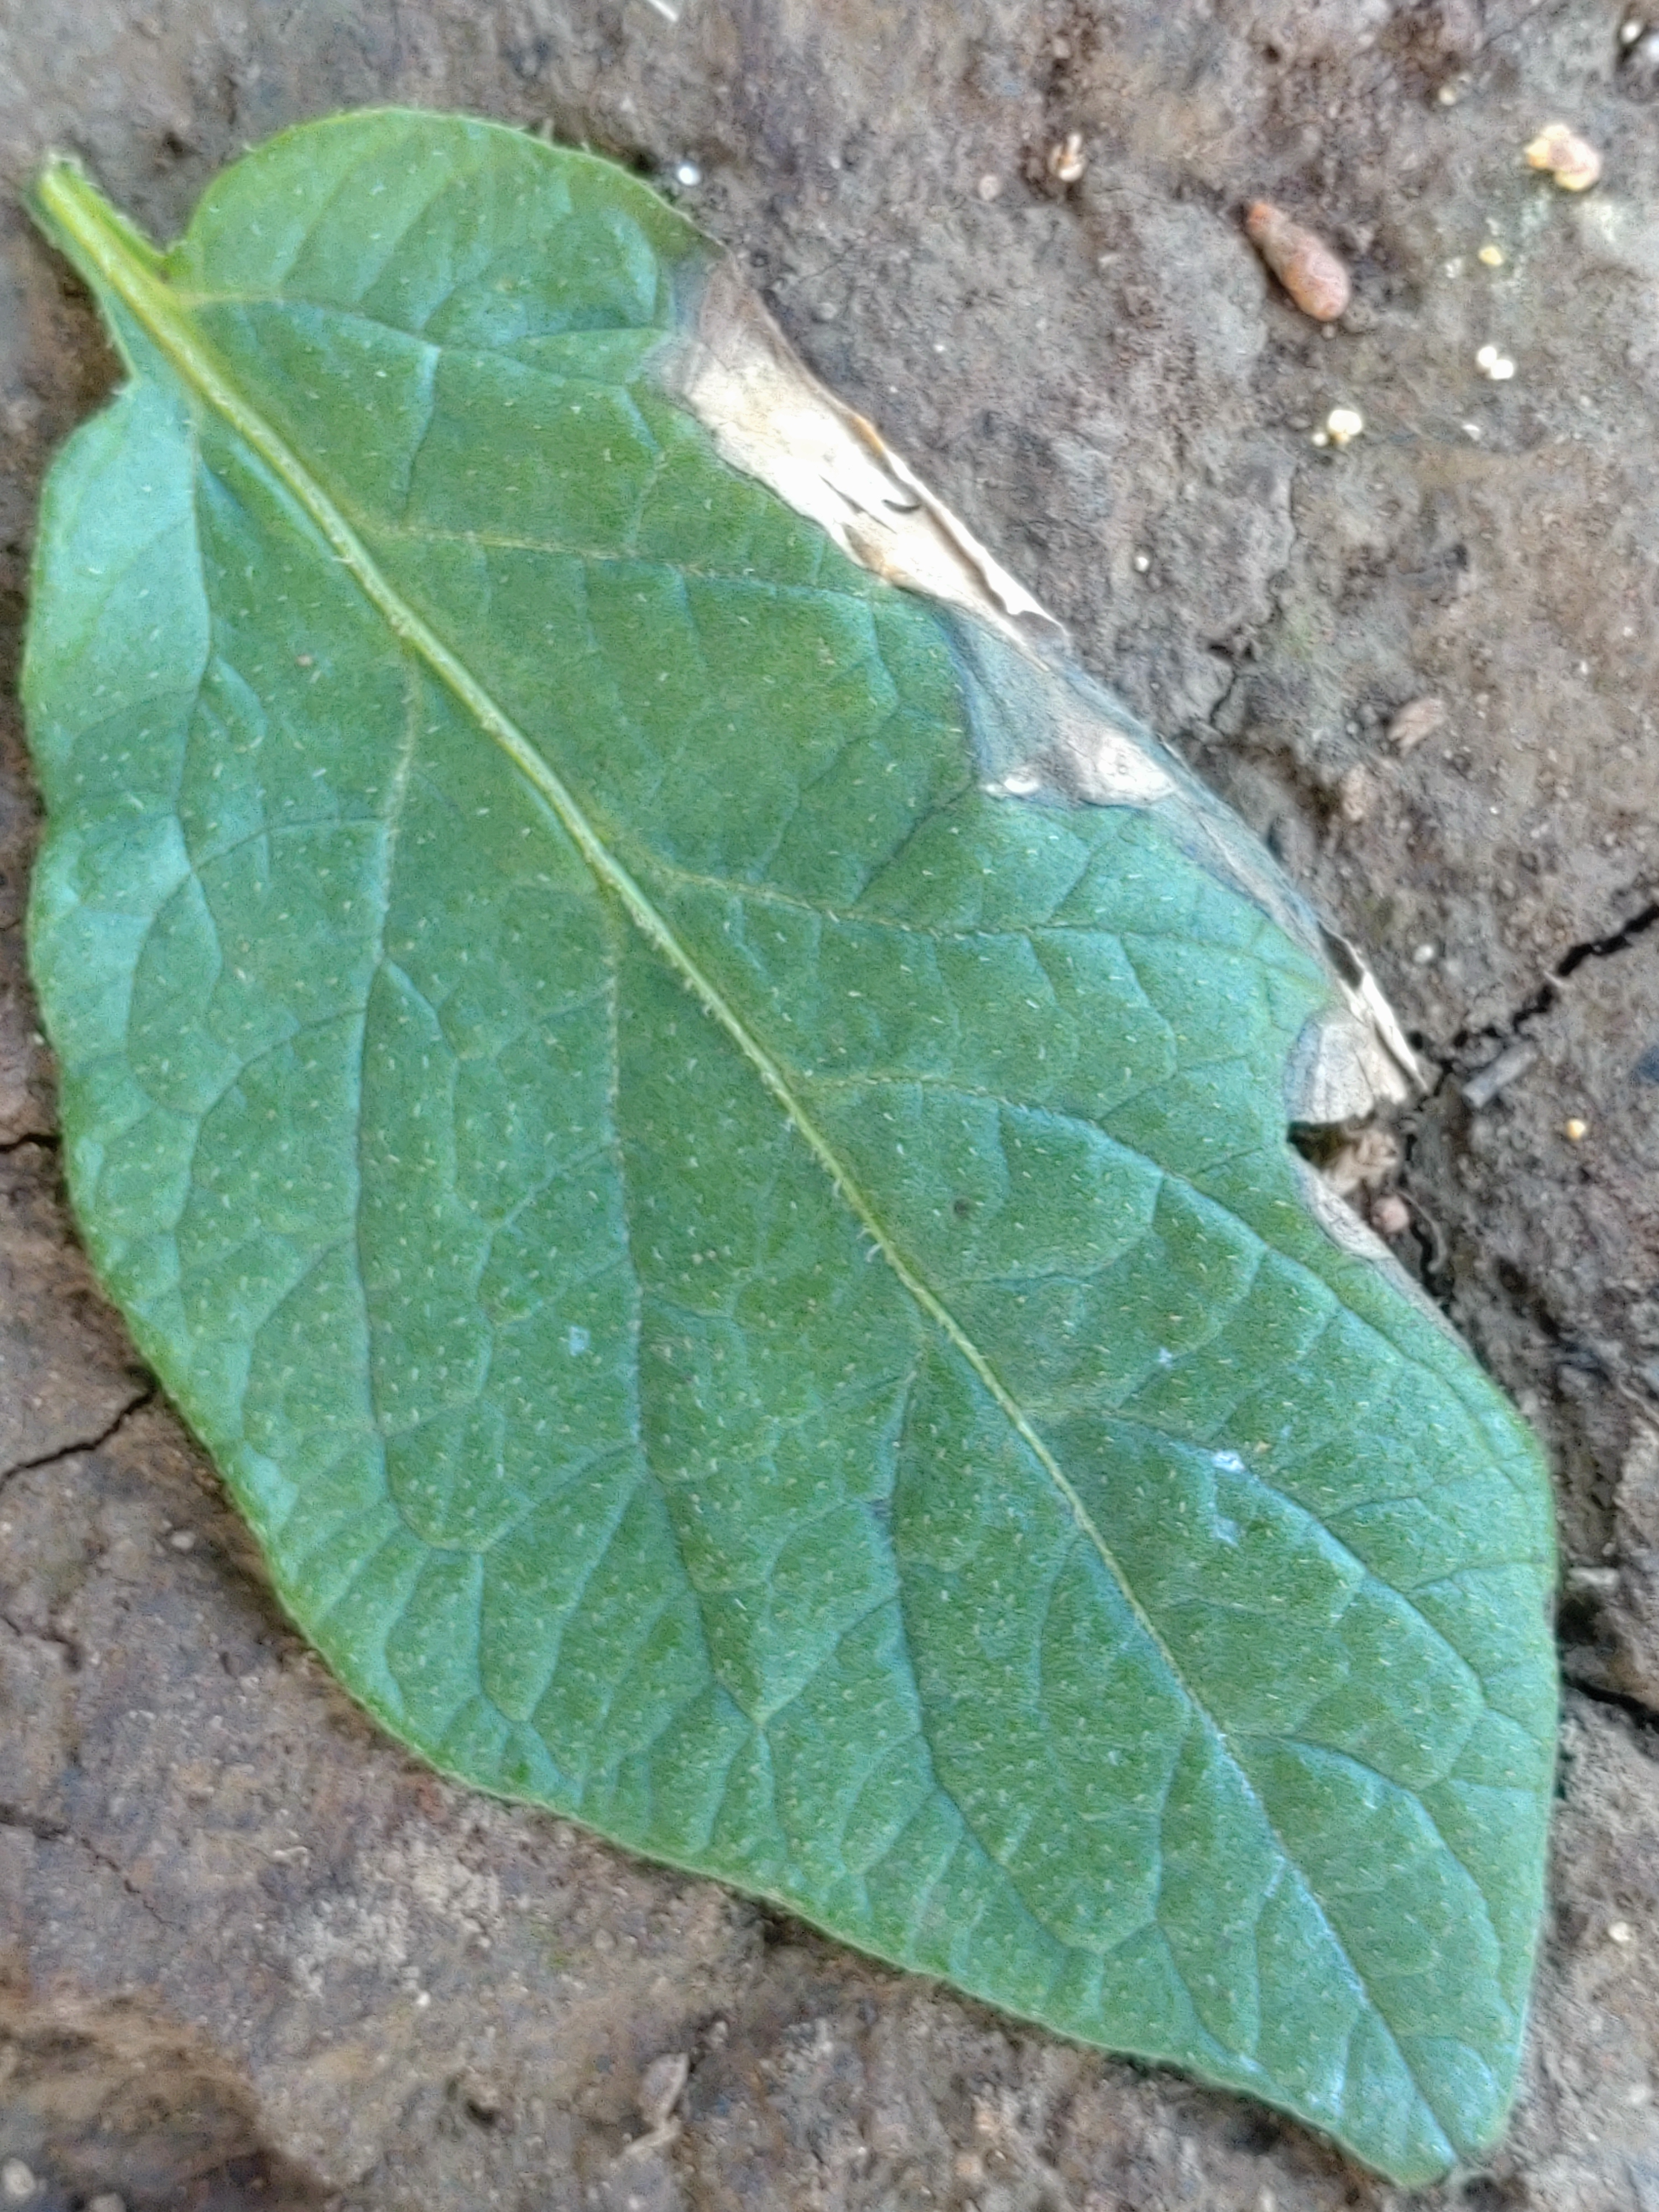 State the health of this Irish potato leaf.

early blight
